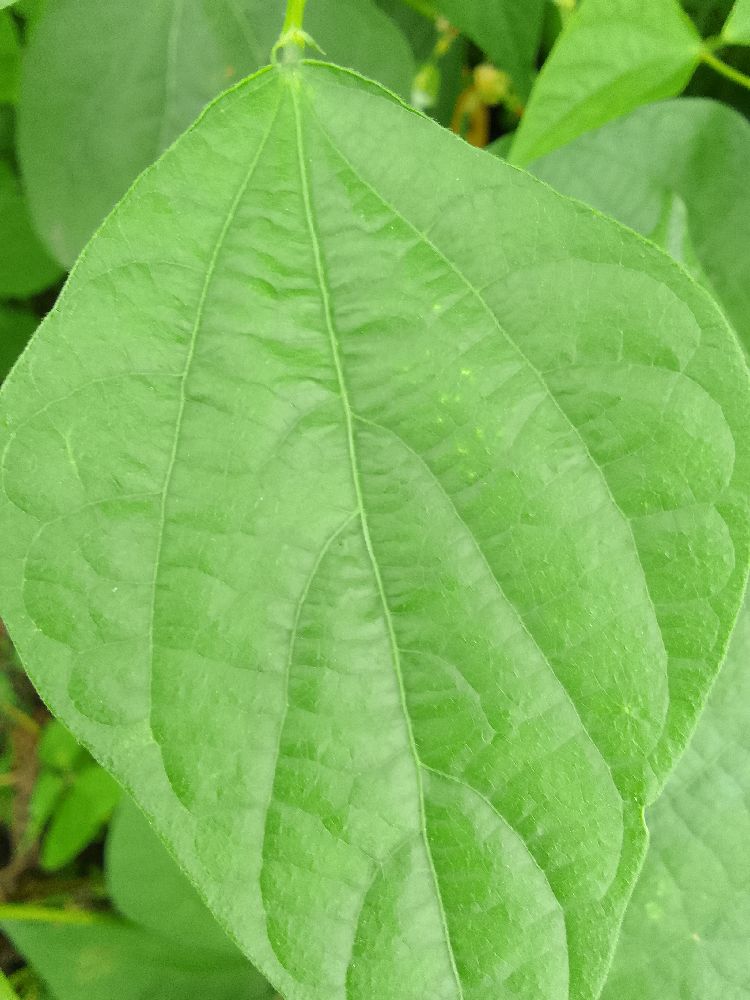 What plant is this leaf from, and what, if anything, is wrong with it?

common bean, healthy
